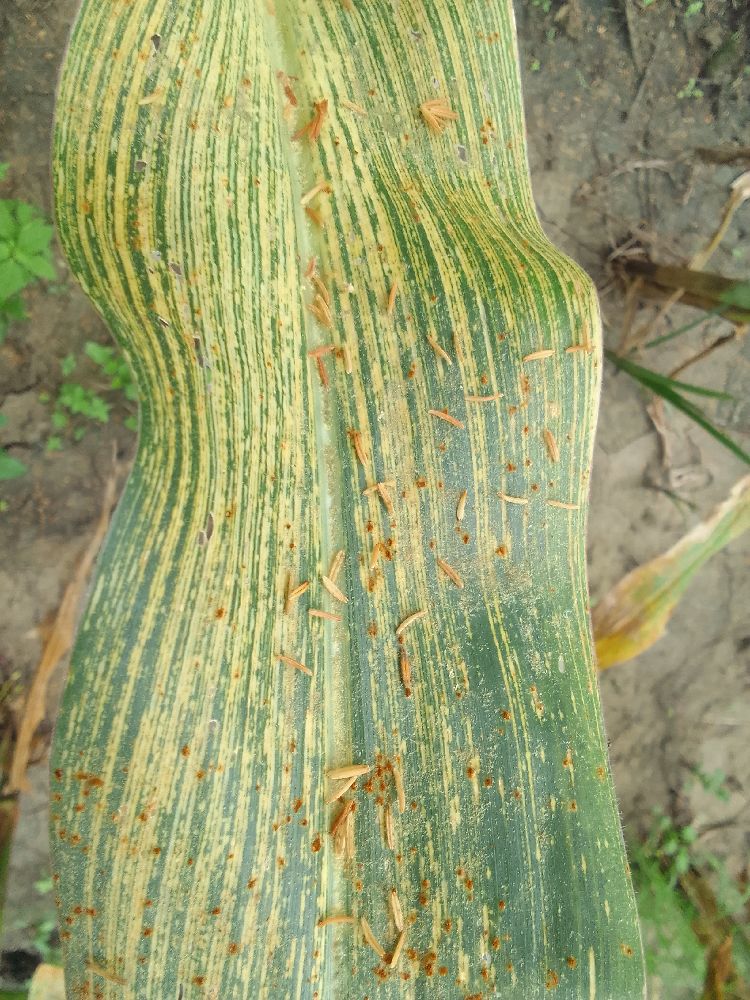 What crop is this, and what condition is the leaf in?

maize, maize streak virus
